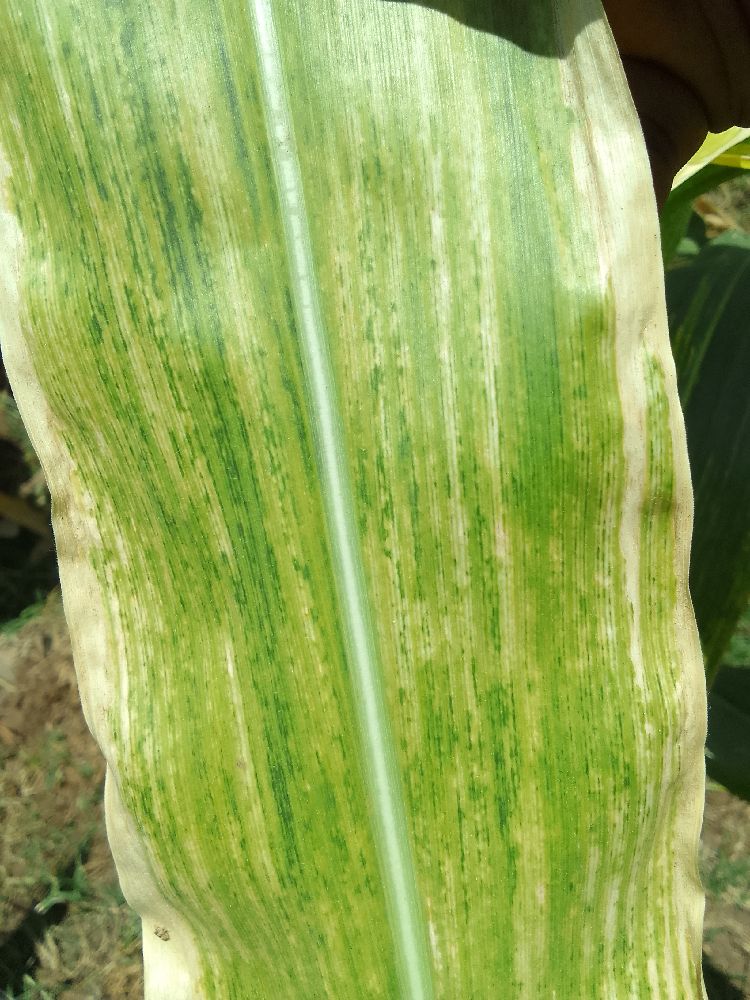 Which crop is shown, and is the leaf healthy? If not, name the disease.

maize, maize lethal necrosis
